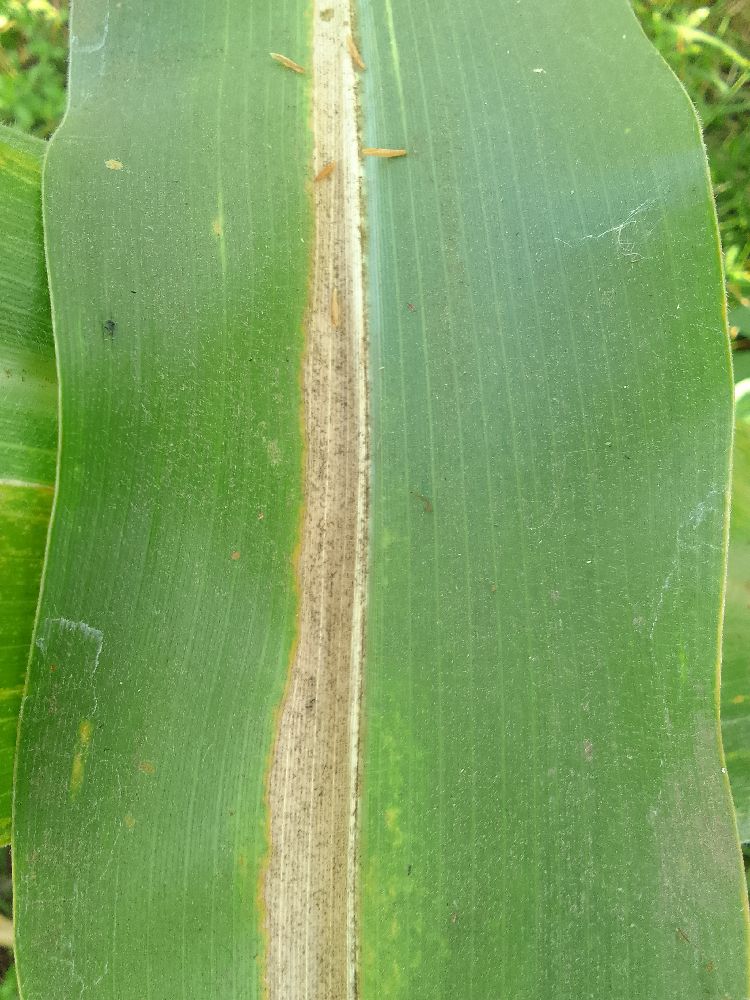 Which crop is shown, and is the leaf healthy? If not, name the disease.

maize, maize lethal necrosis
